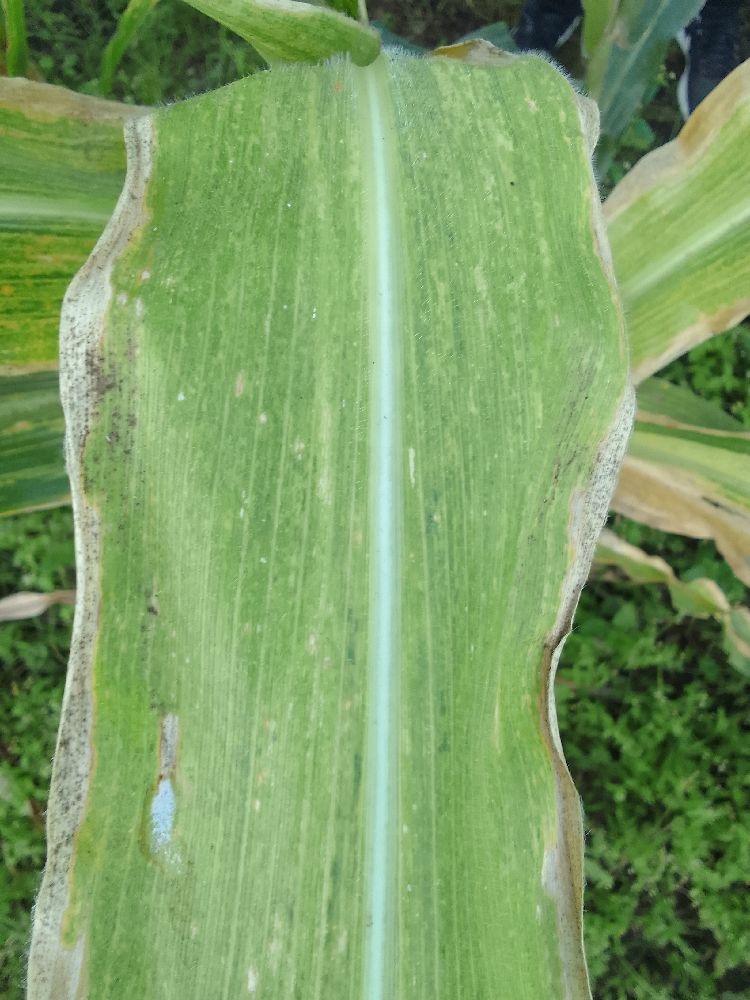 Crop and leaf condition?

maize, maize lethal necrosis
